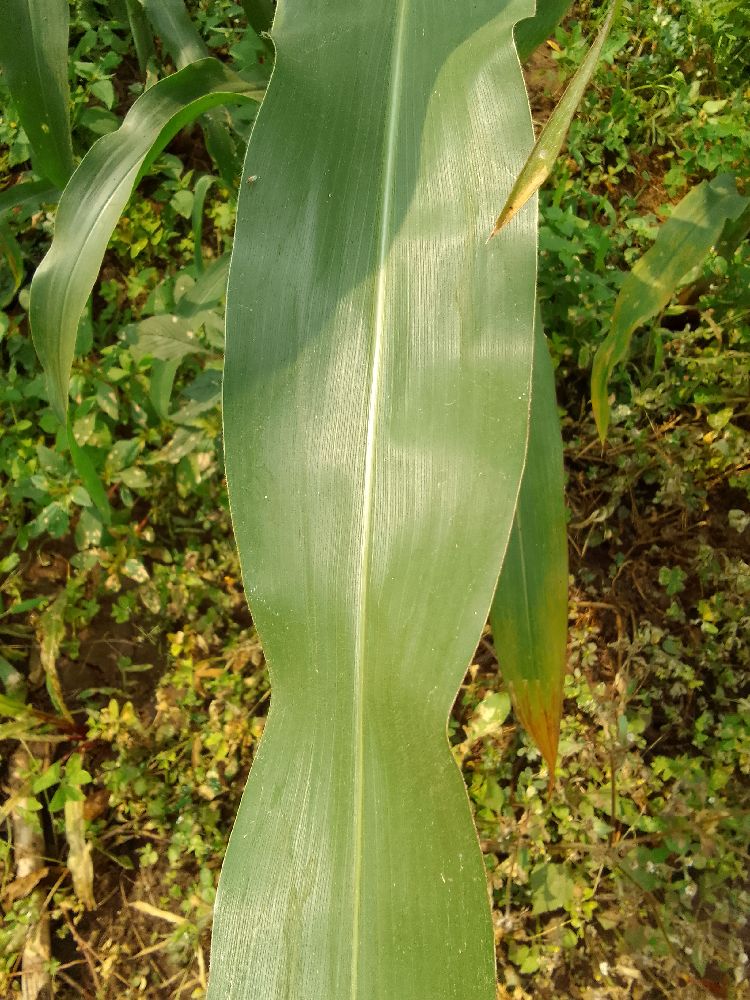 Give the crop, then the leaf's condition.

maize, healthy
